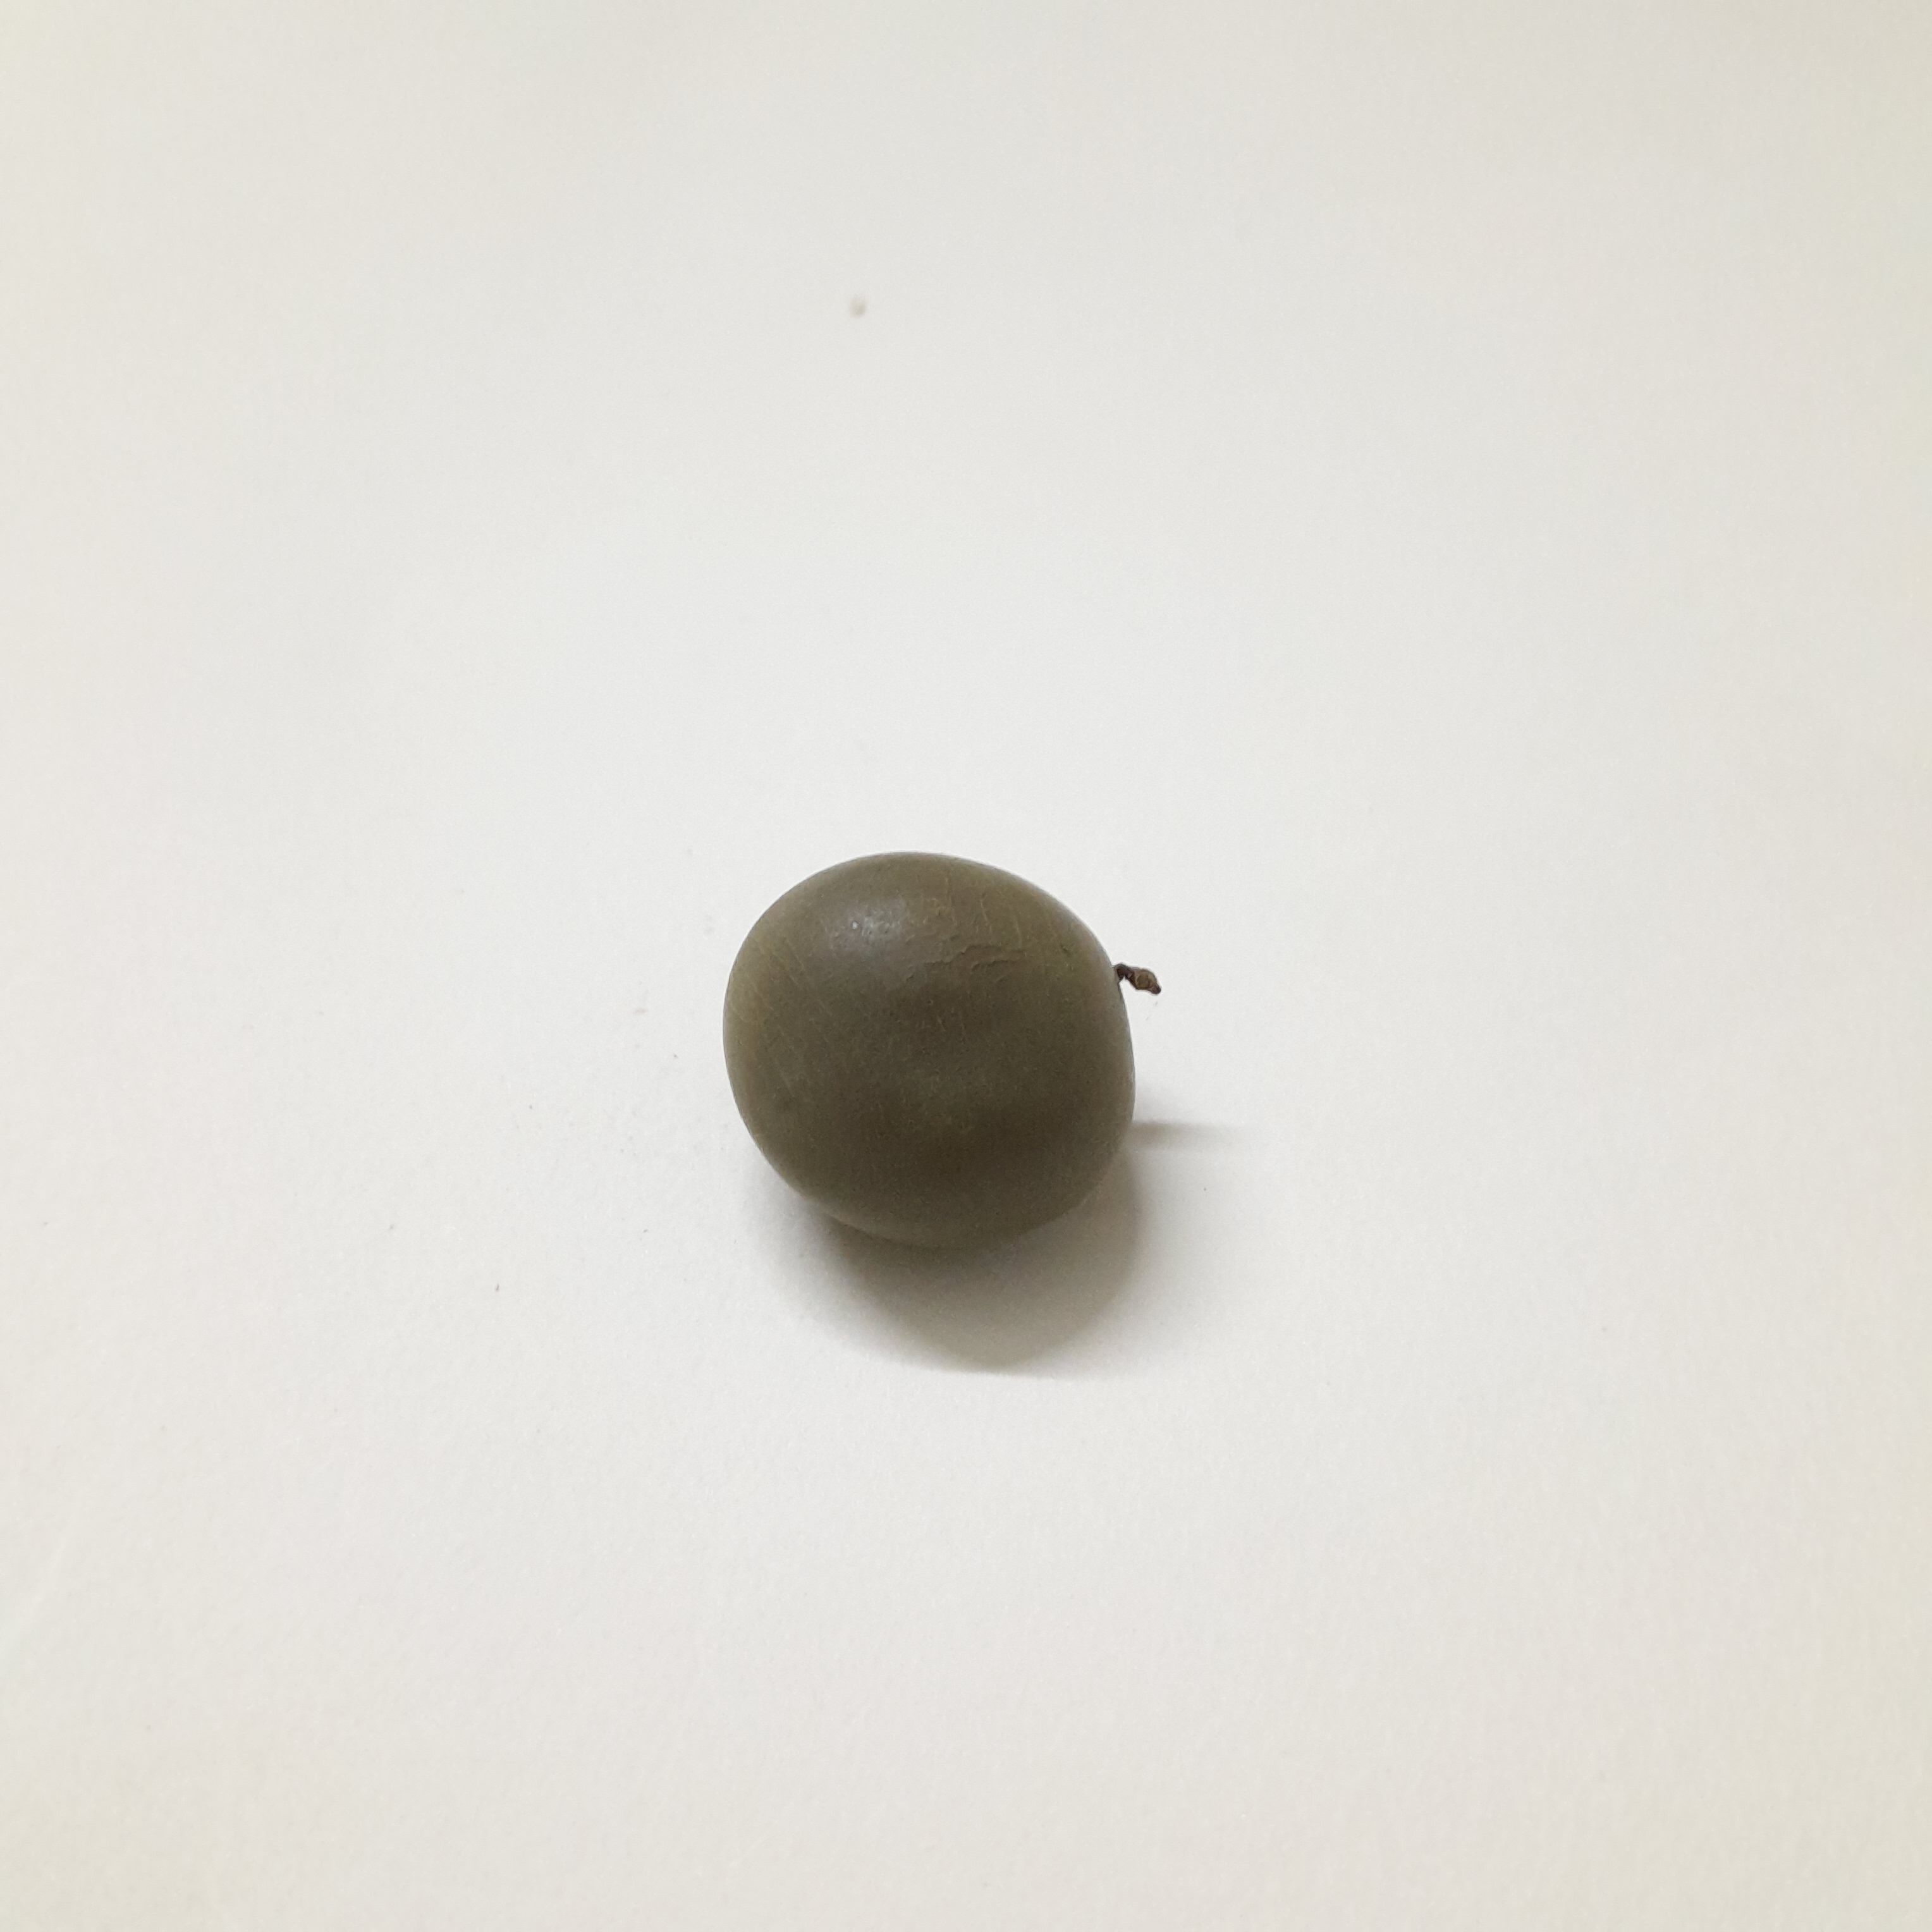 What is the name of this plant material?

sagargota
